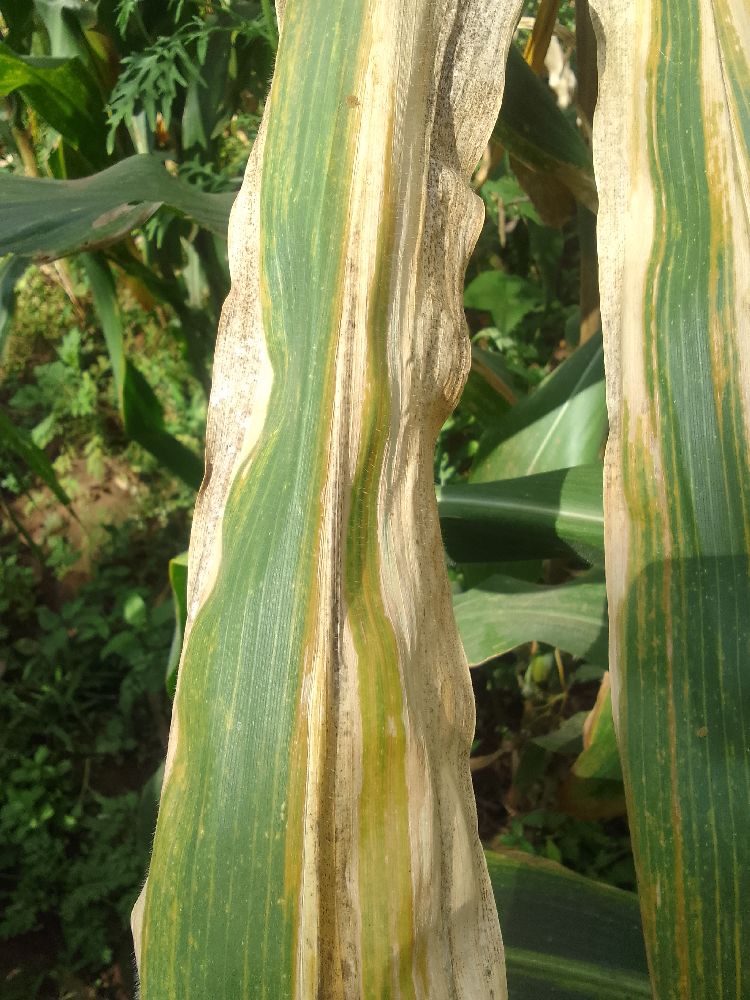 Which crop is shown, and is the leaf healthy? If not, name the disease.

maize, maize lethal necrosis
